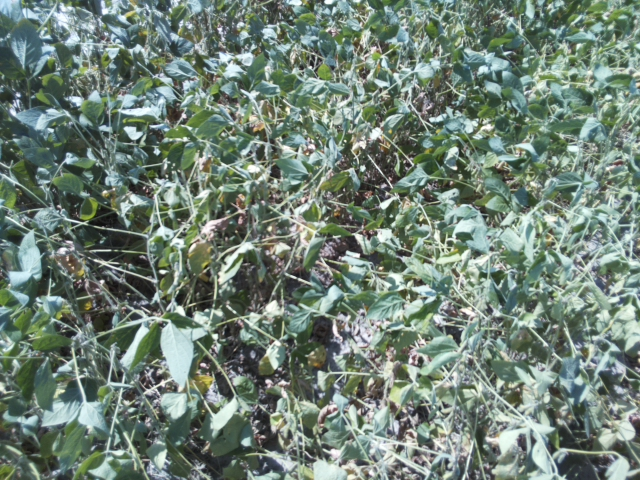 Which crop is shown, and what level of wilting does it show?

soybean, moderate turgor loss in upper canopy
